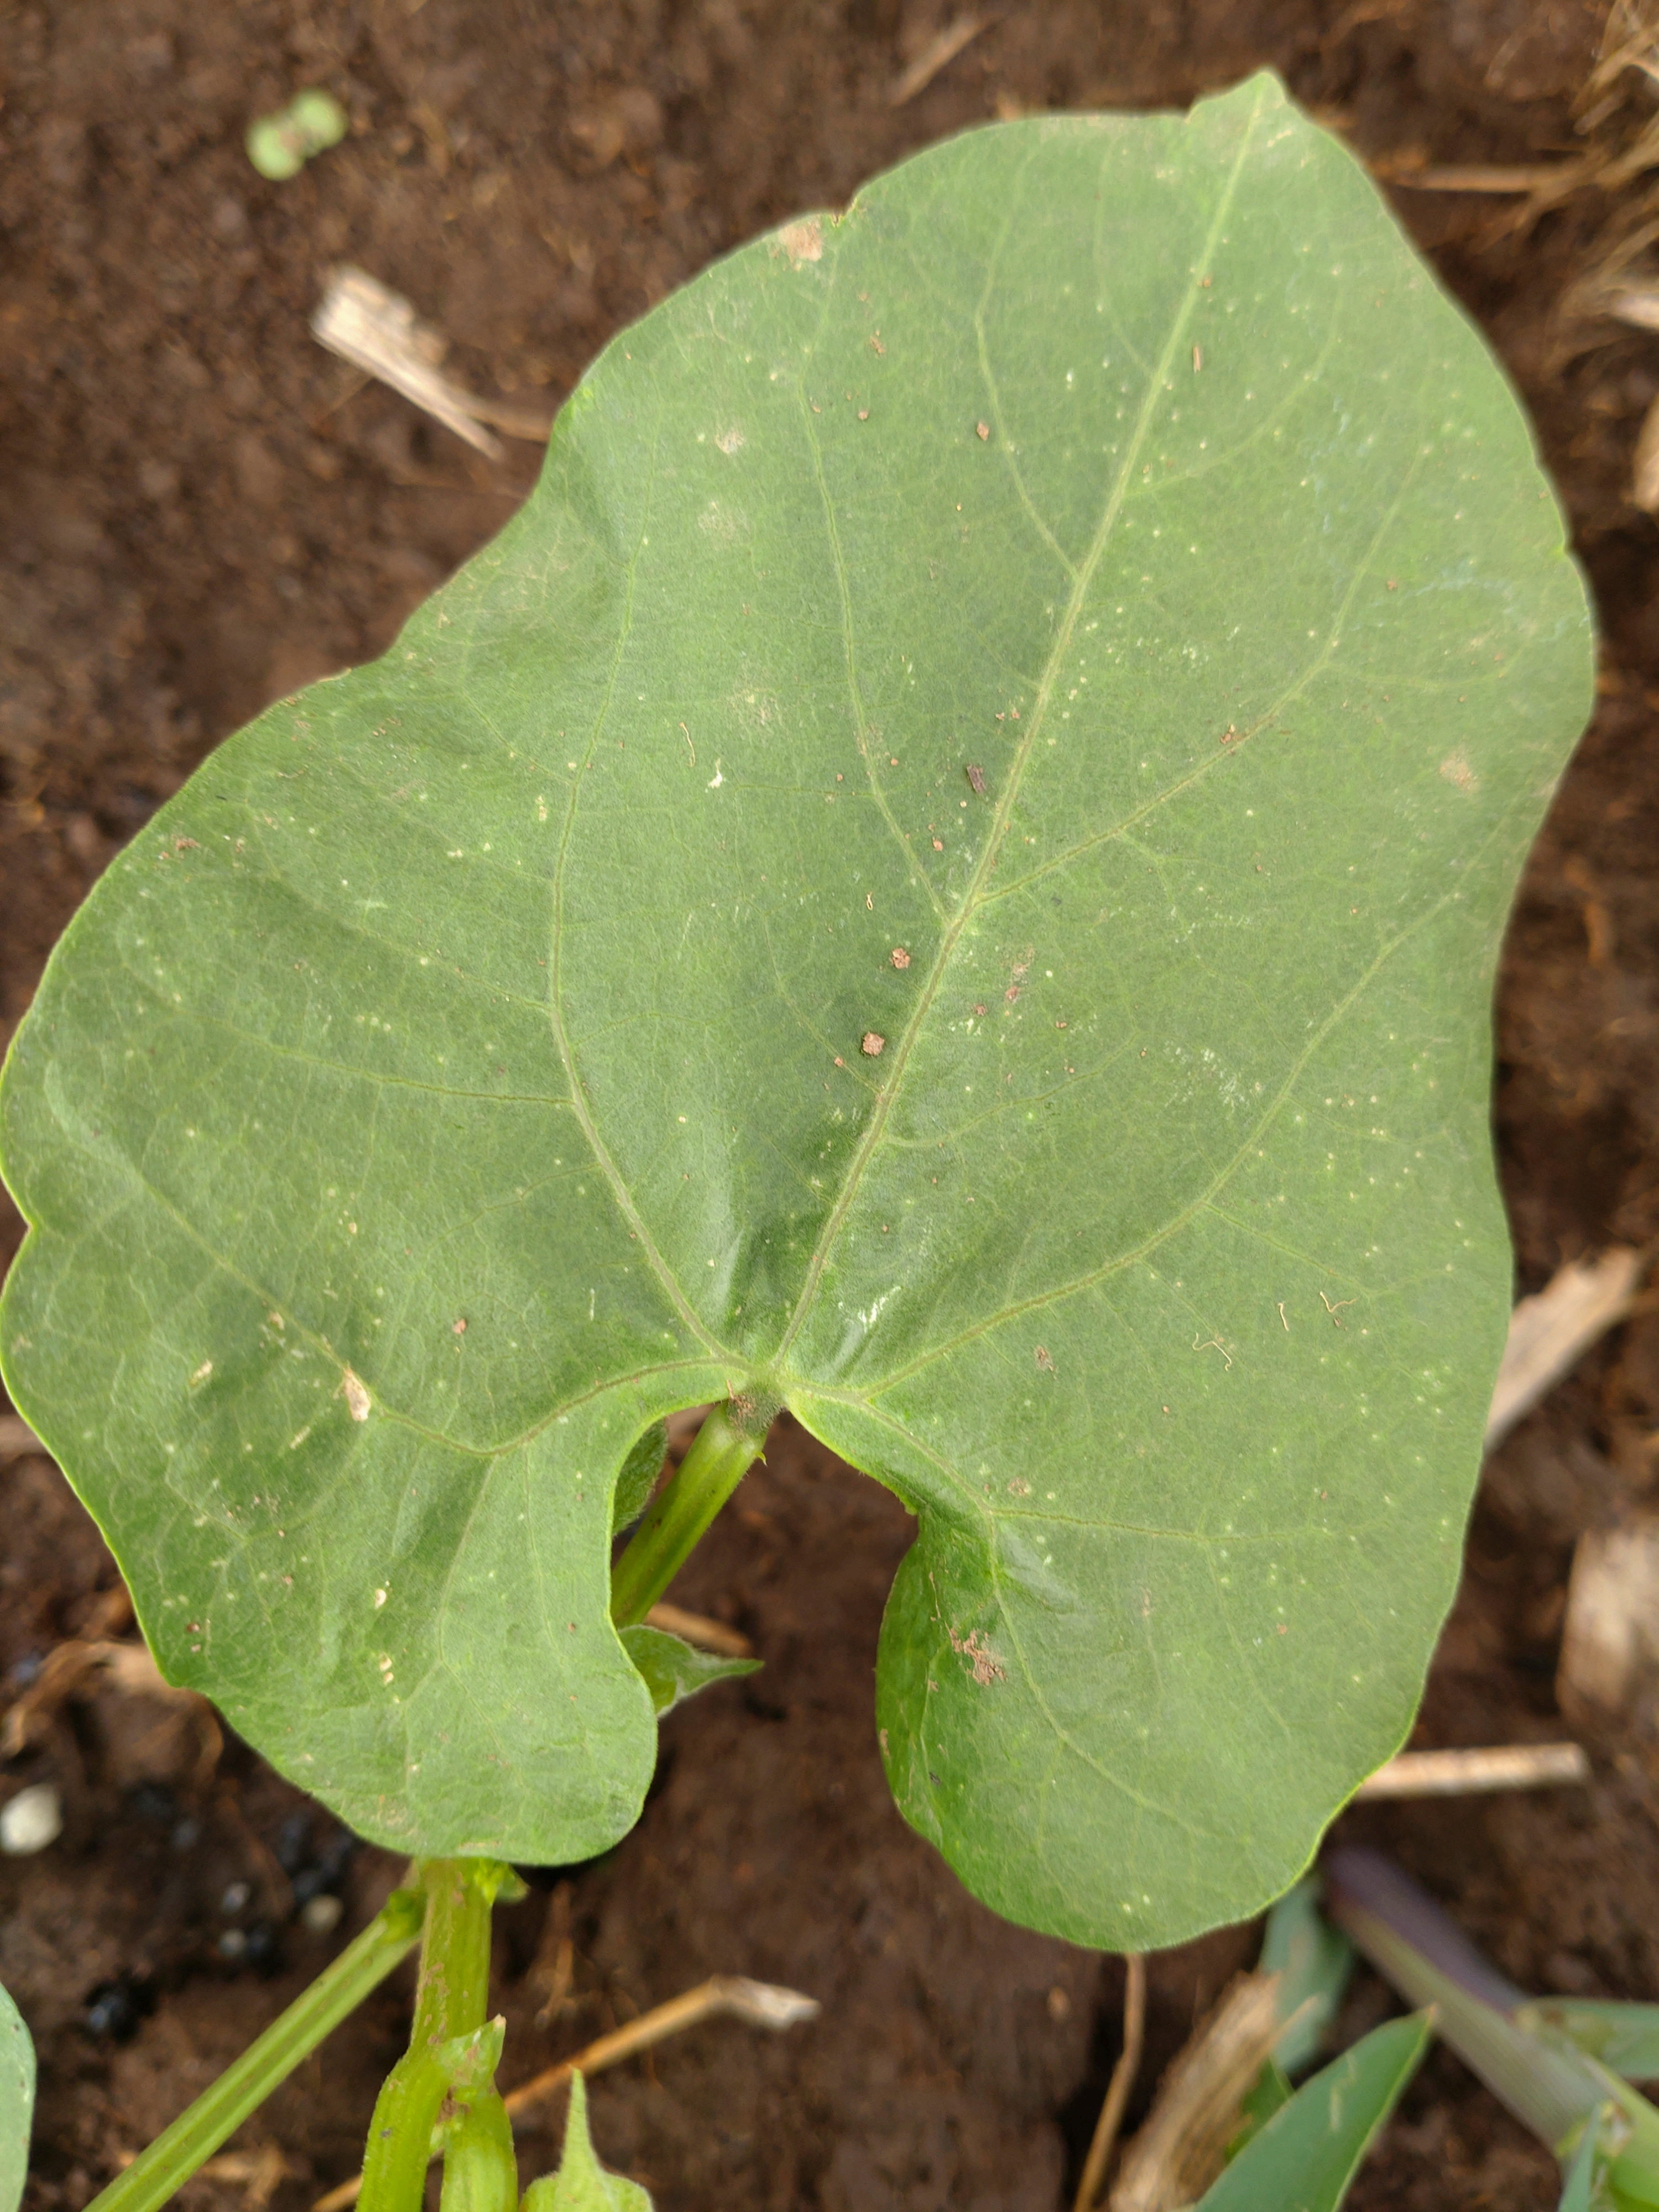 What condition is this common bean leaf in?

healthy
